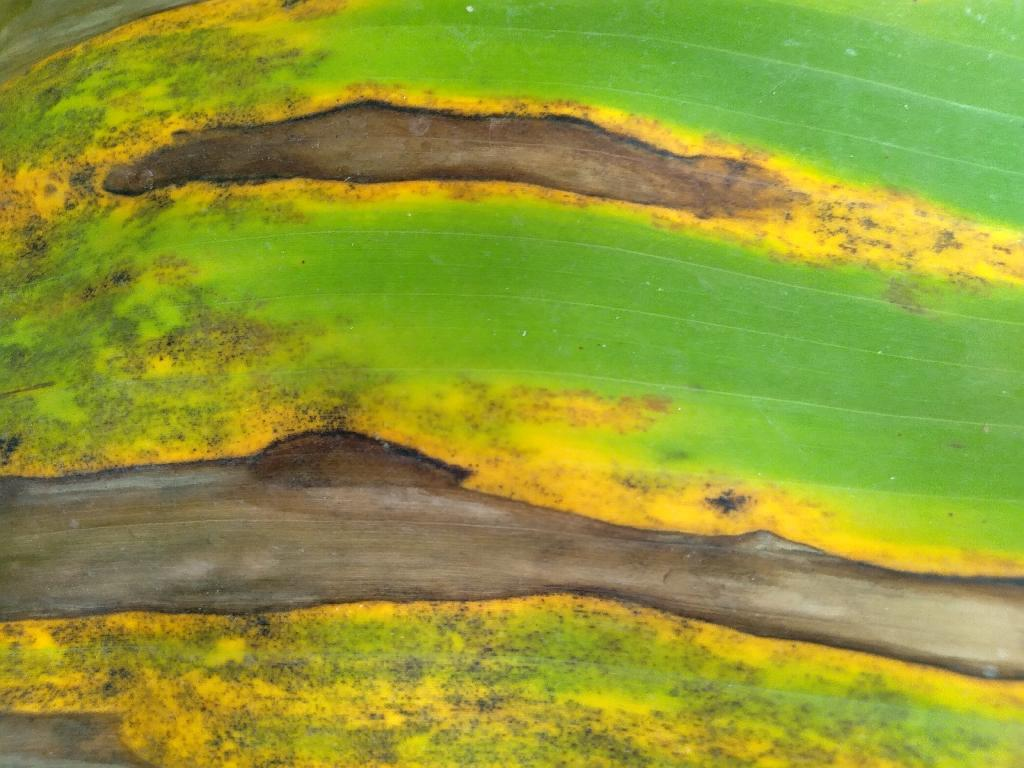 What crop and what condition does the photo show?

banana, black sigatoka
